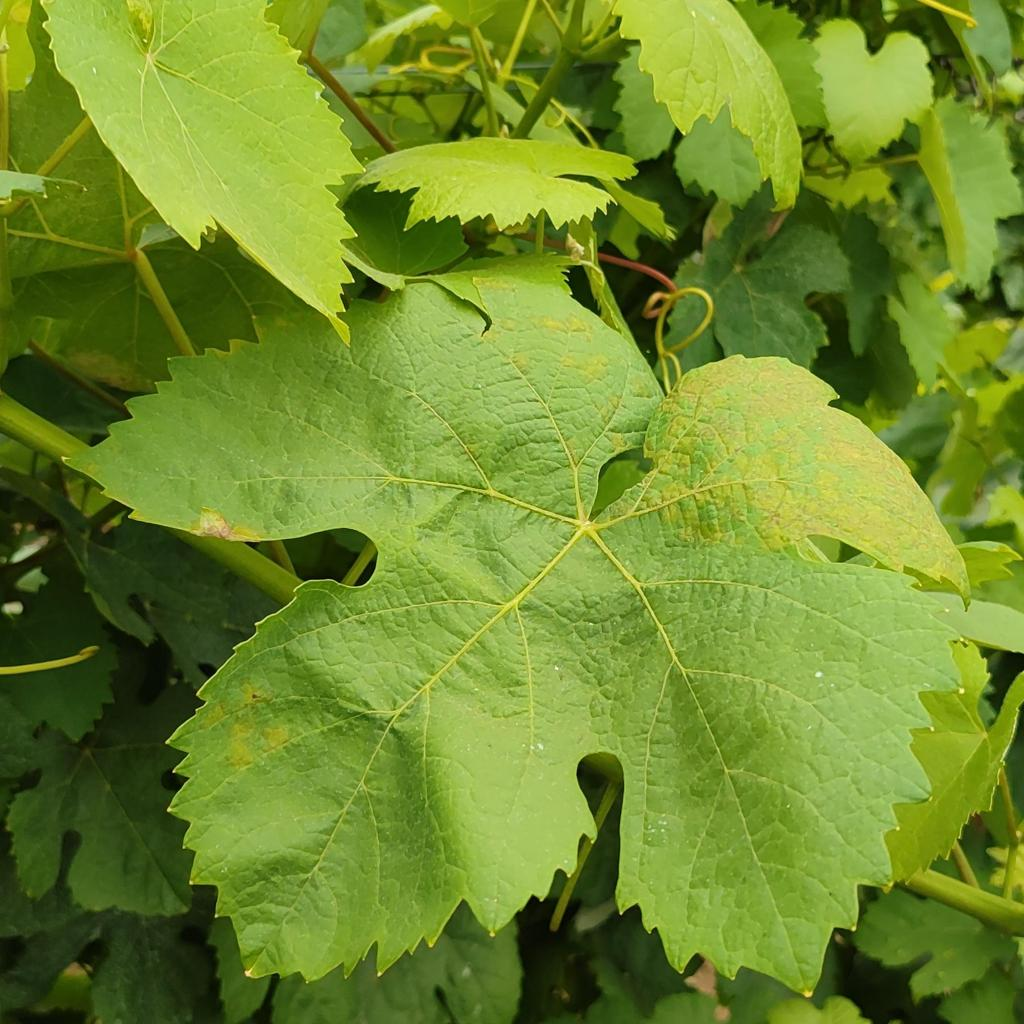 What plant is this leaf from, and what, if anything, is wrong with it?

grapevine, downy mildew
